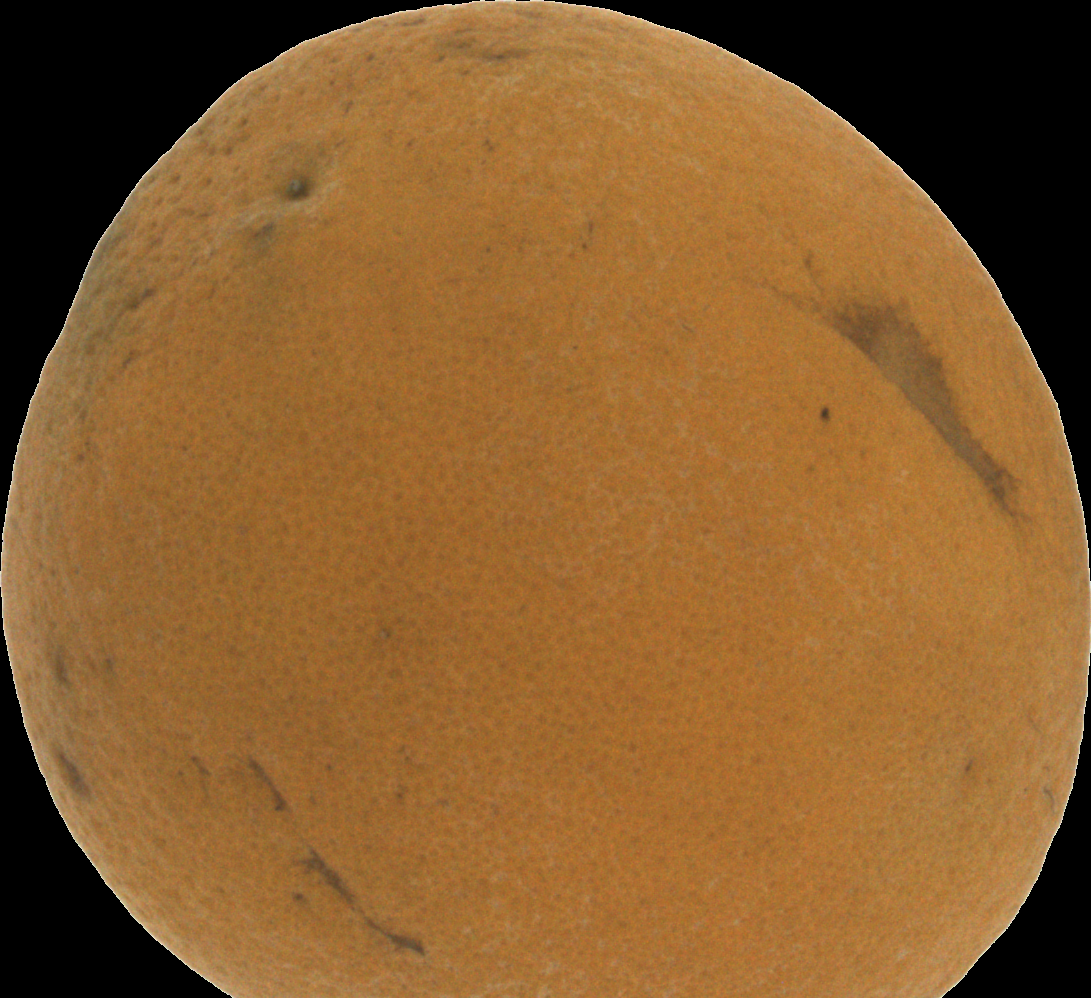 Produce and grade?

orange, bad
